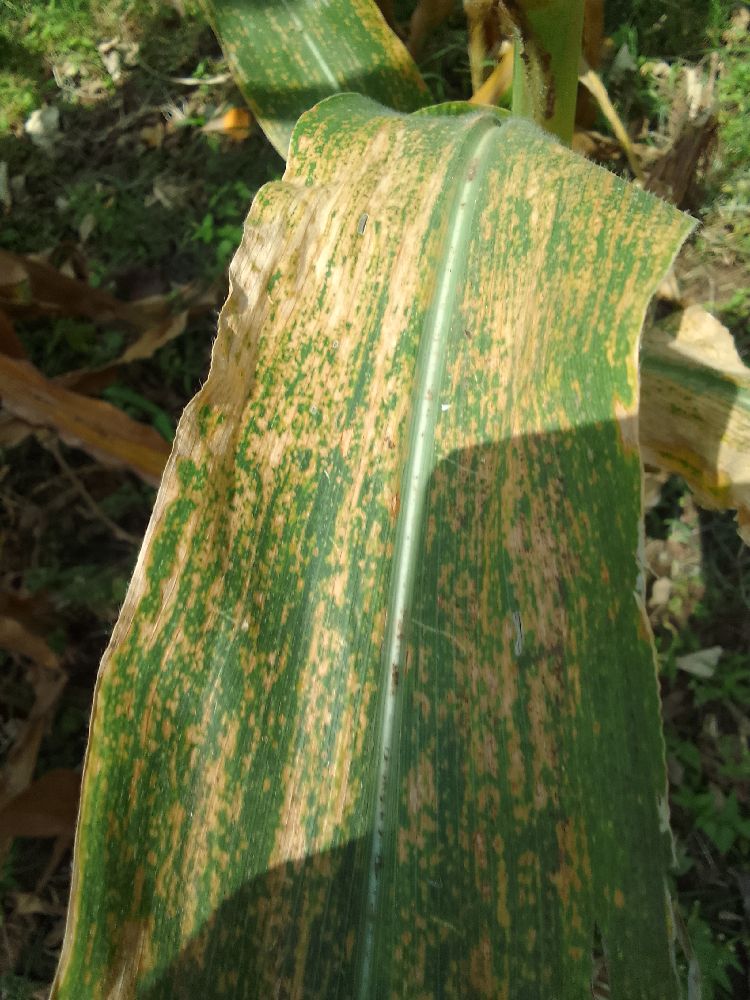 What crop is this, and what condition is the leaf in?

maize, maize lethal necrosis
